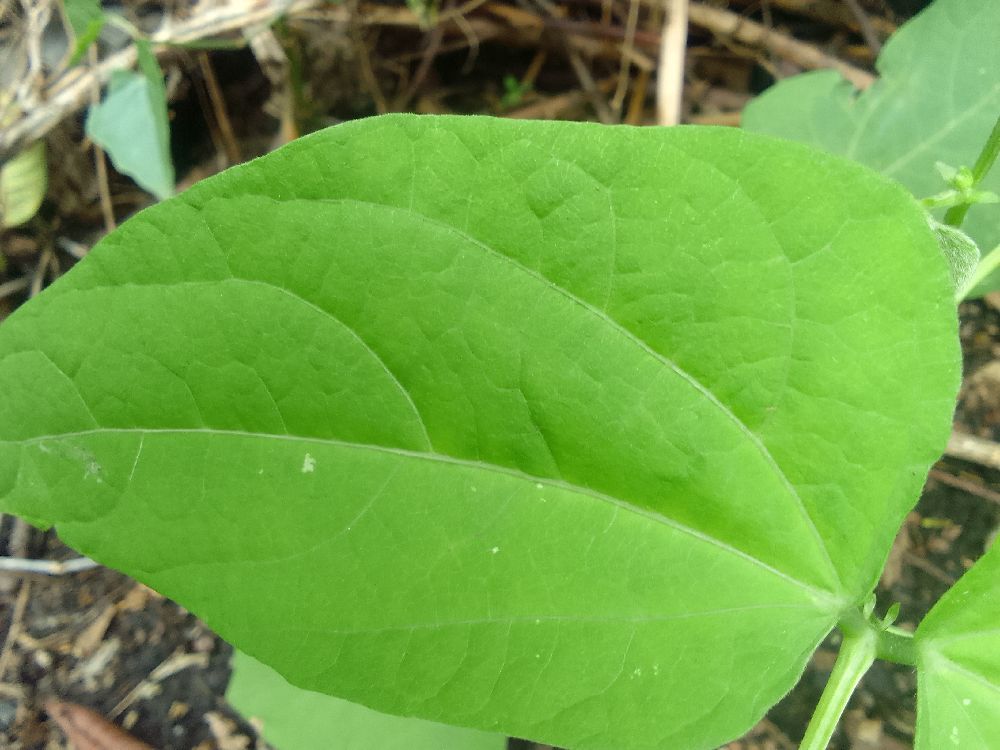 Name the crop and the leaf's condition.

common bean, healthy
